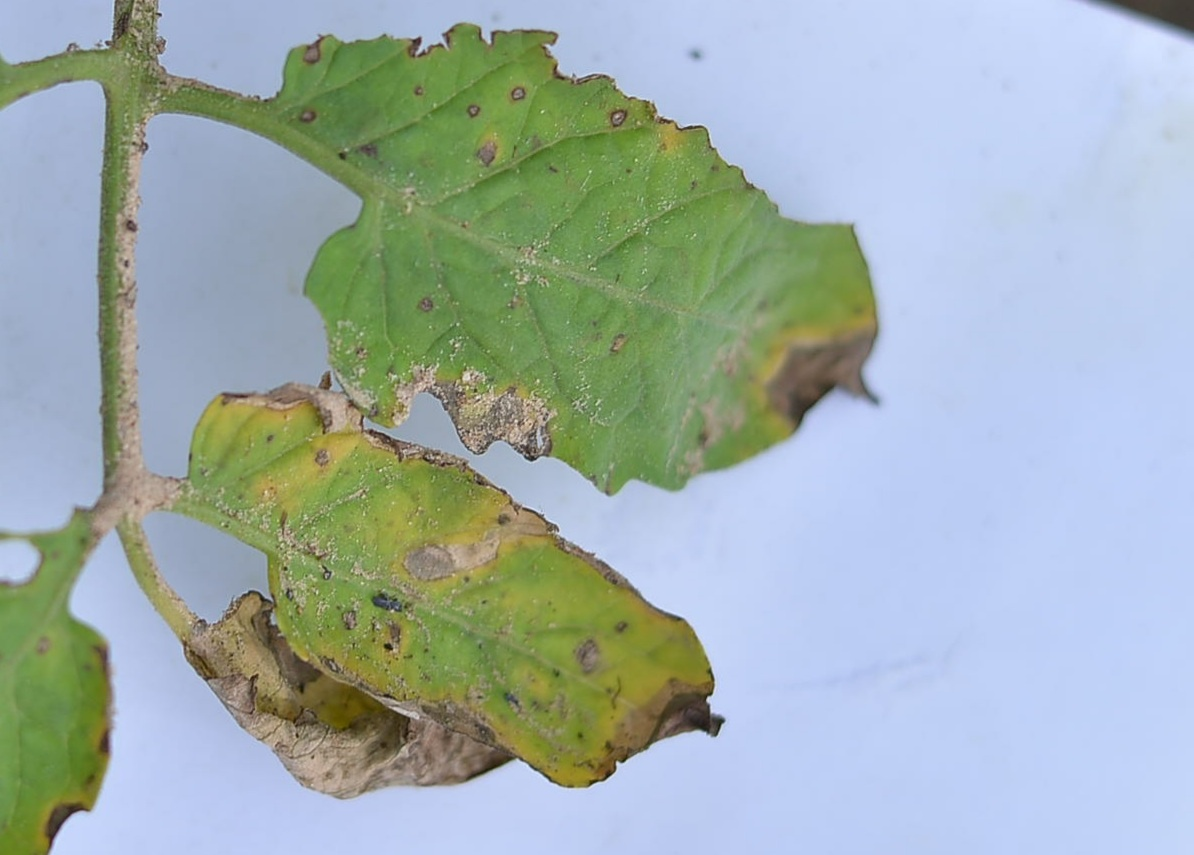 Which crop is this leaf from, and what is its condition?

tomato, infected
